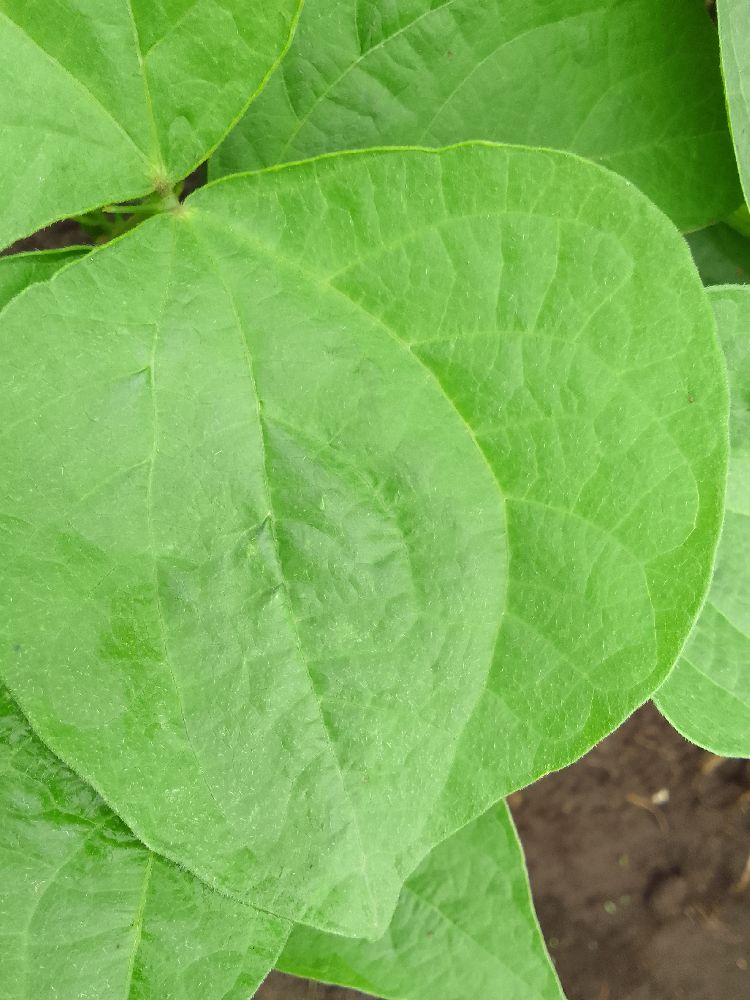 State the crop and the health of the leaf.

common bean, healthy
